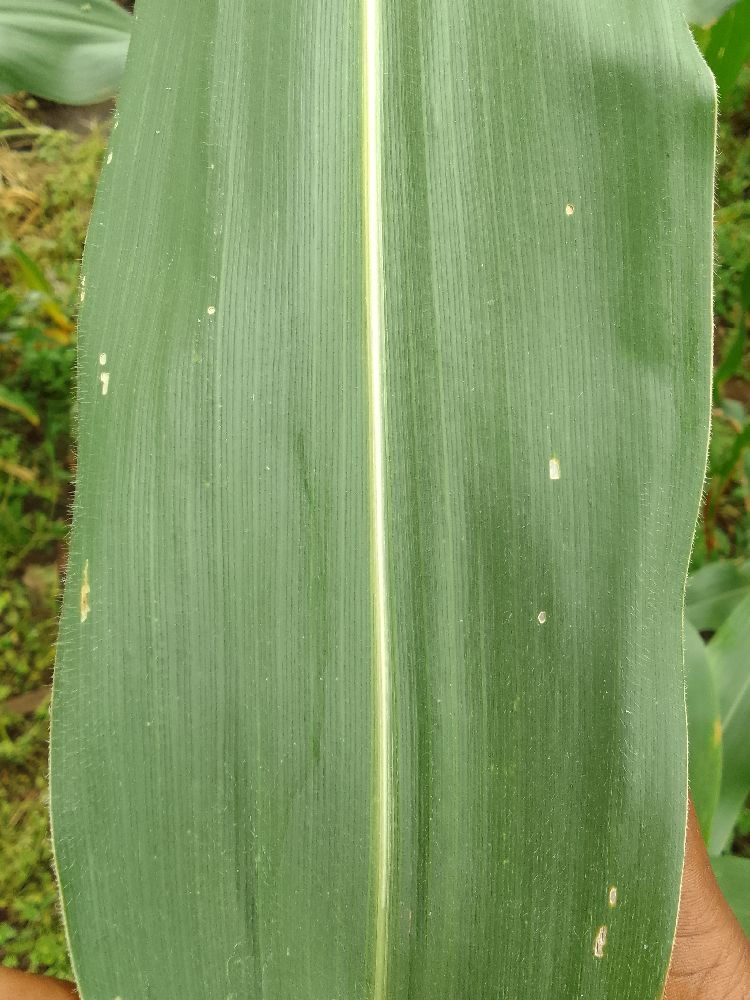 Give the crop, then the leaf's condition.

maize, healthy
